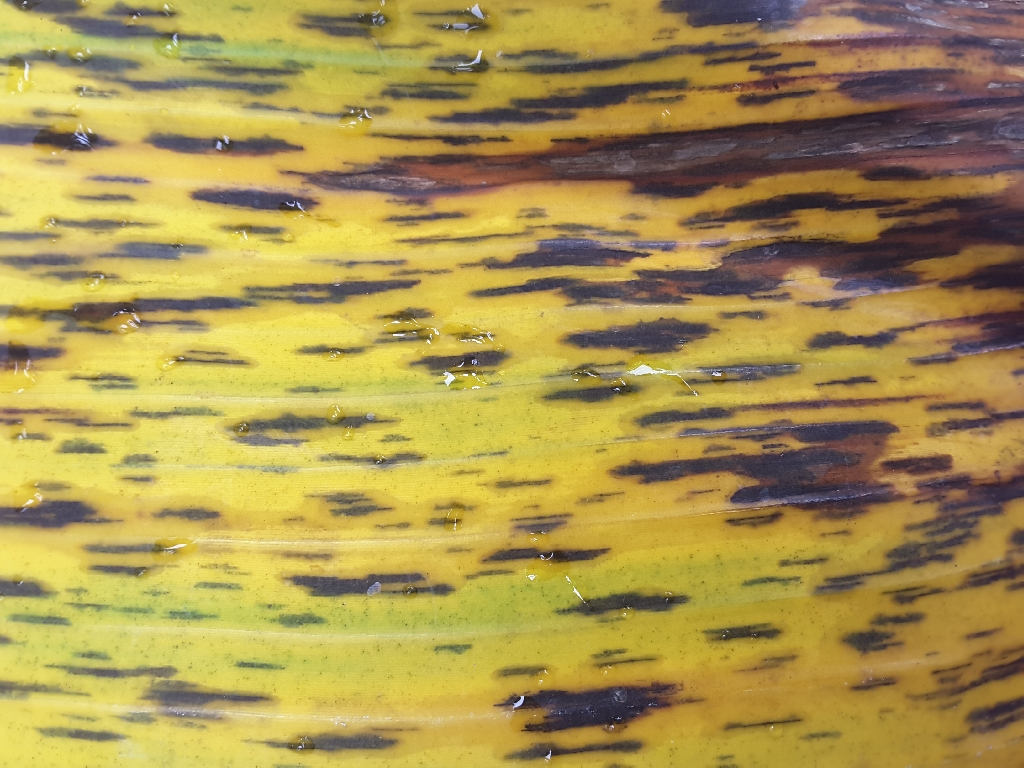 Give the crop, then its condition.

banana, black sigatoka
